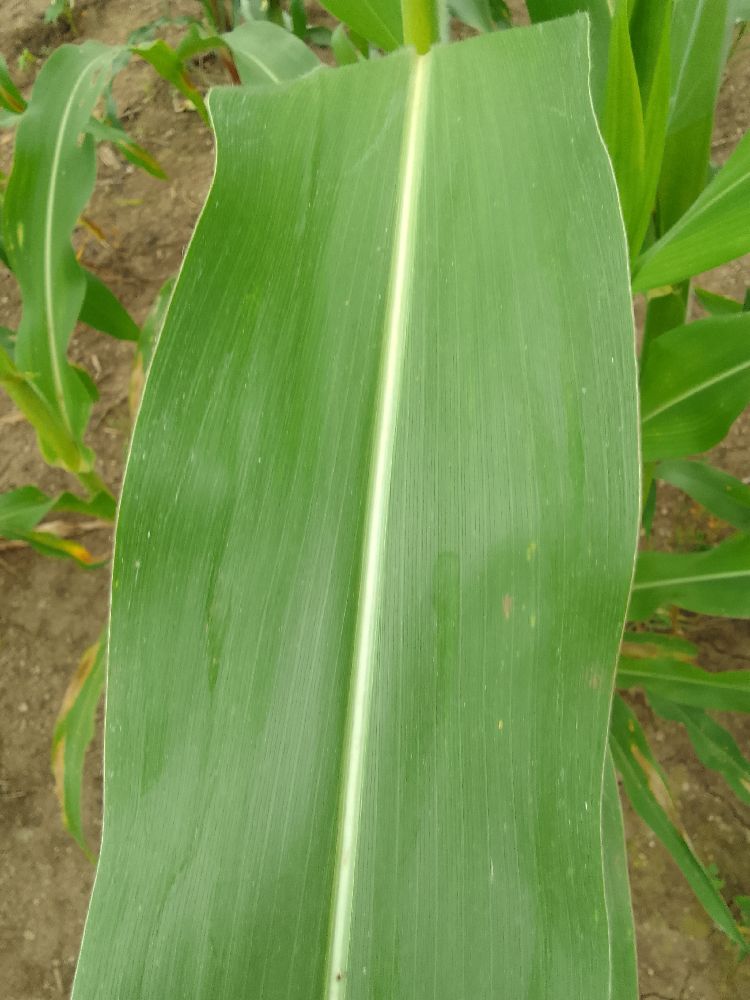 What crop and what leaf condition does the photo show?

maize, healthy
